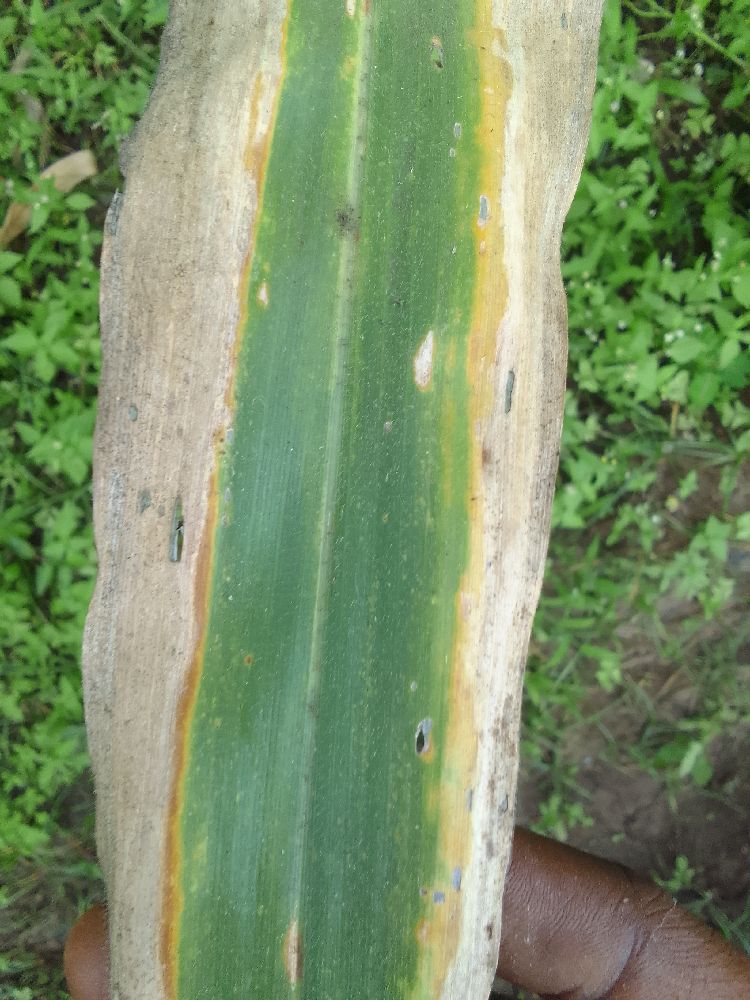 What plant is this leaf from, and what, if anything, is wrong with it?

maize, maize lethal necrosis
